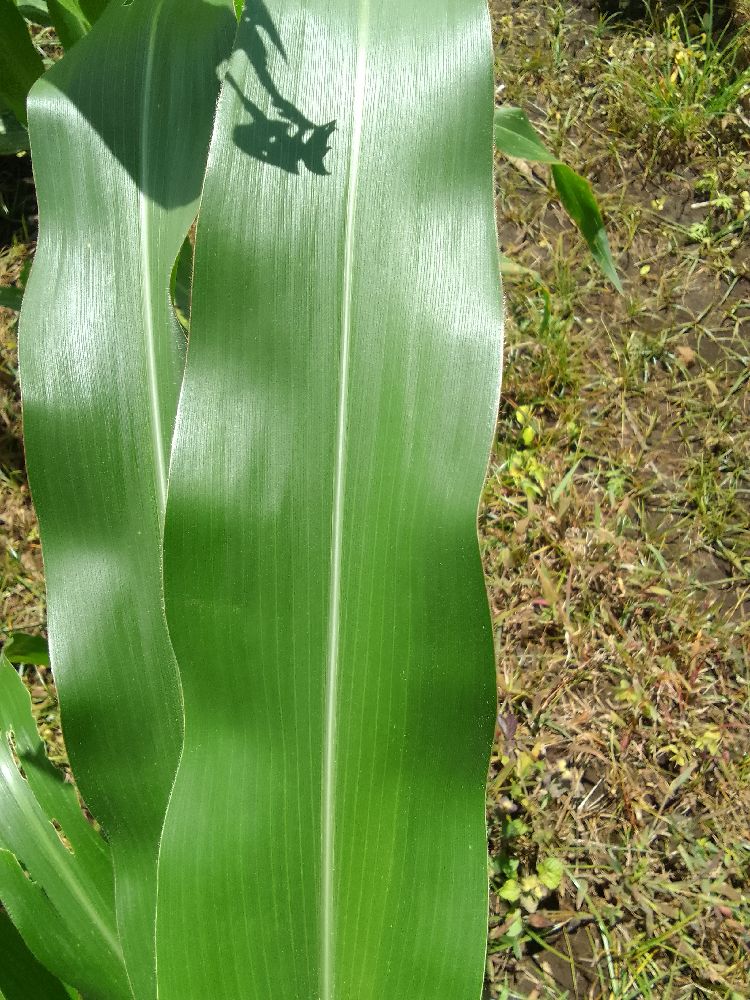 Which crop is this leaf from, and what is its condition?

maize, healthy
